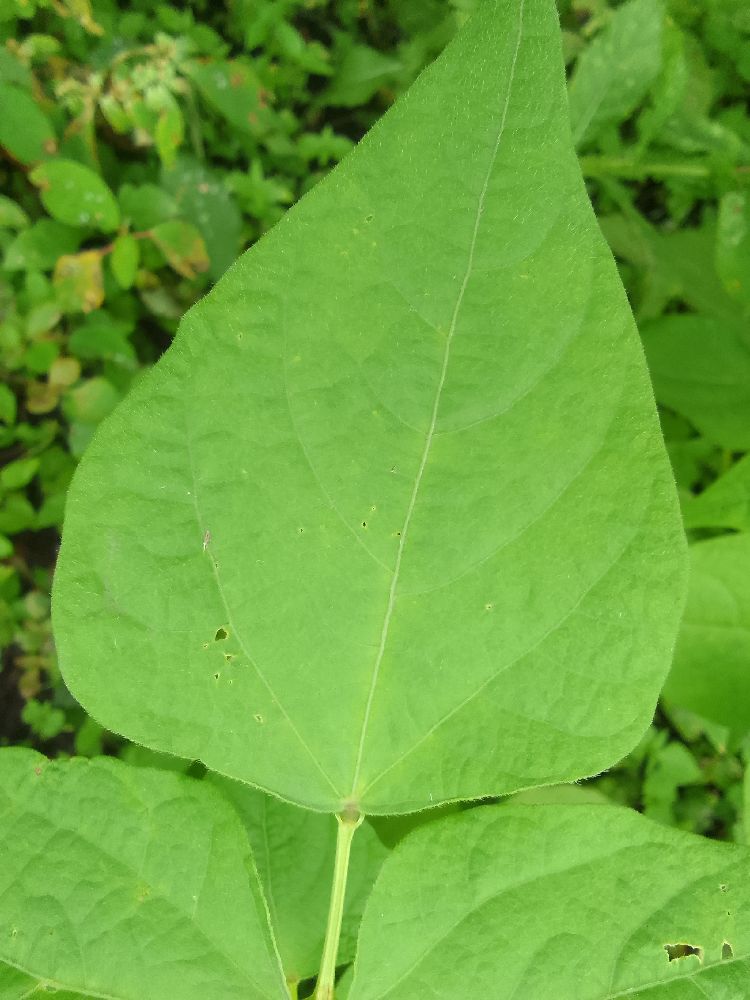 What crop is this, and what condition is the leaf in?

common bean, healthy
